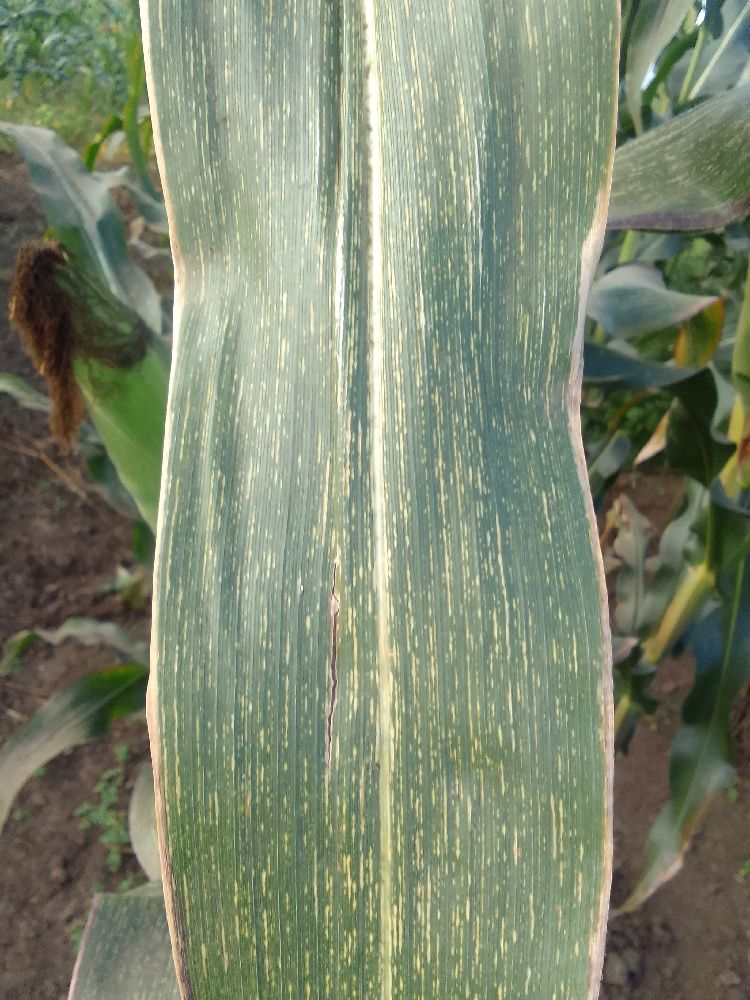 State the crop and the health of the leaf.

maize, maize streak virus
